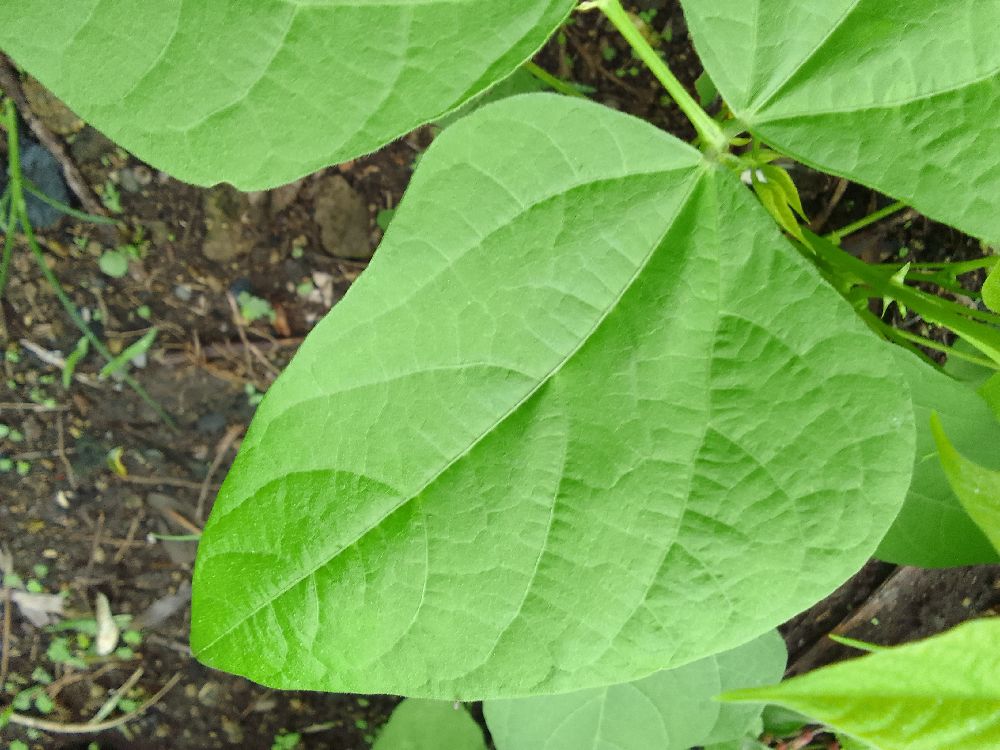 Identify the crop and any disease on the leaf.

common bean, healthy
